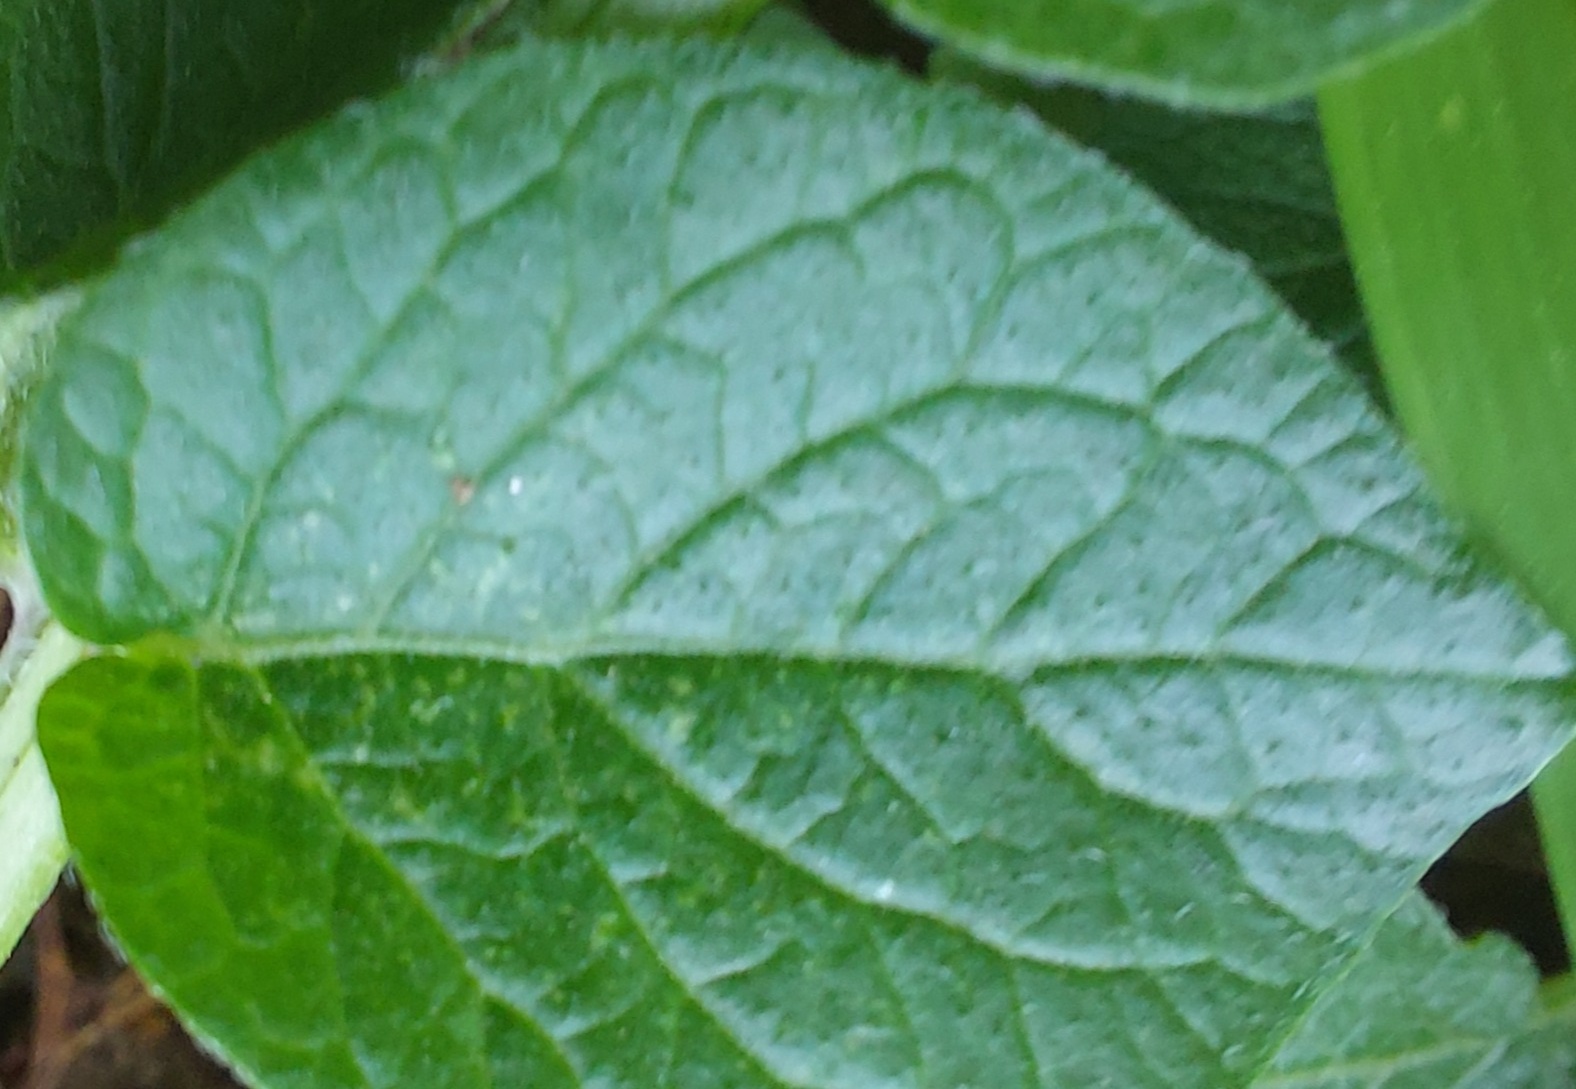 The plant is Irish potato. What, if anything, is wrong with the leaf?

healthy
